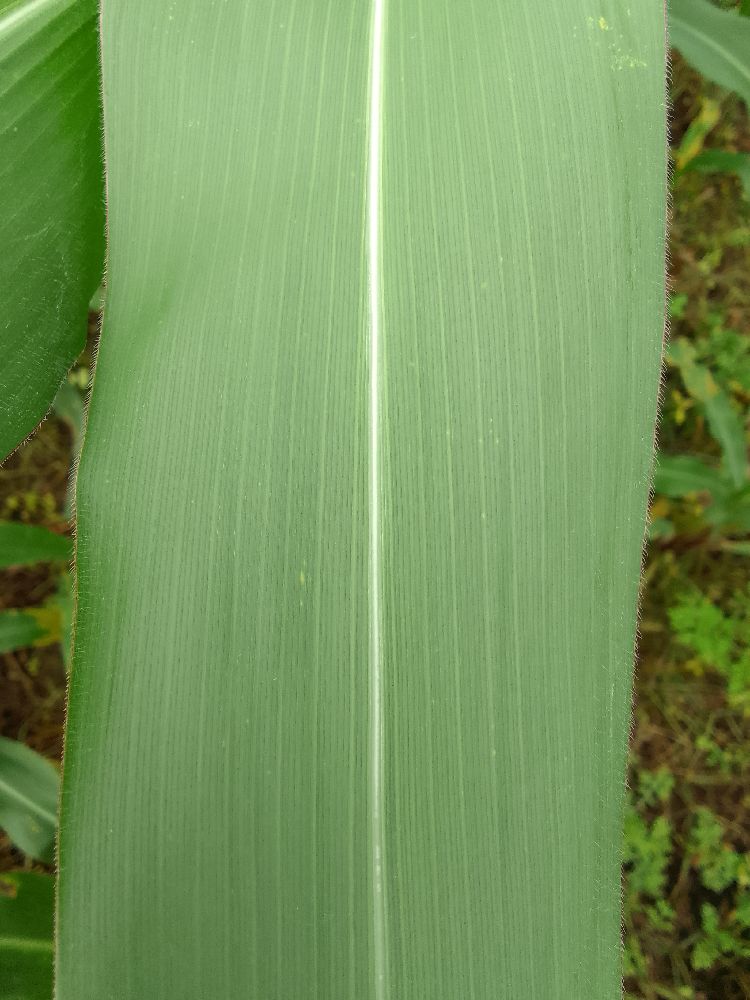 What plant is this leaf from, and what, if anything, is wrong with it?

maize, healthy
